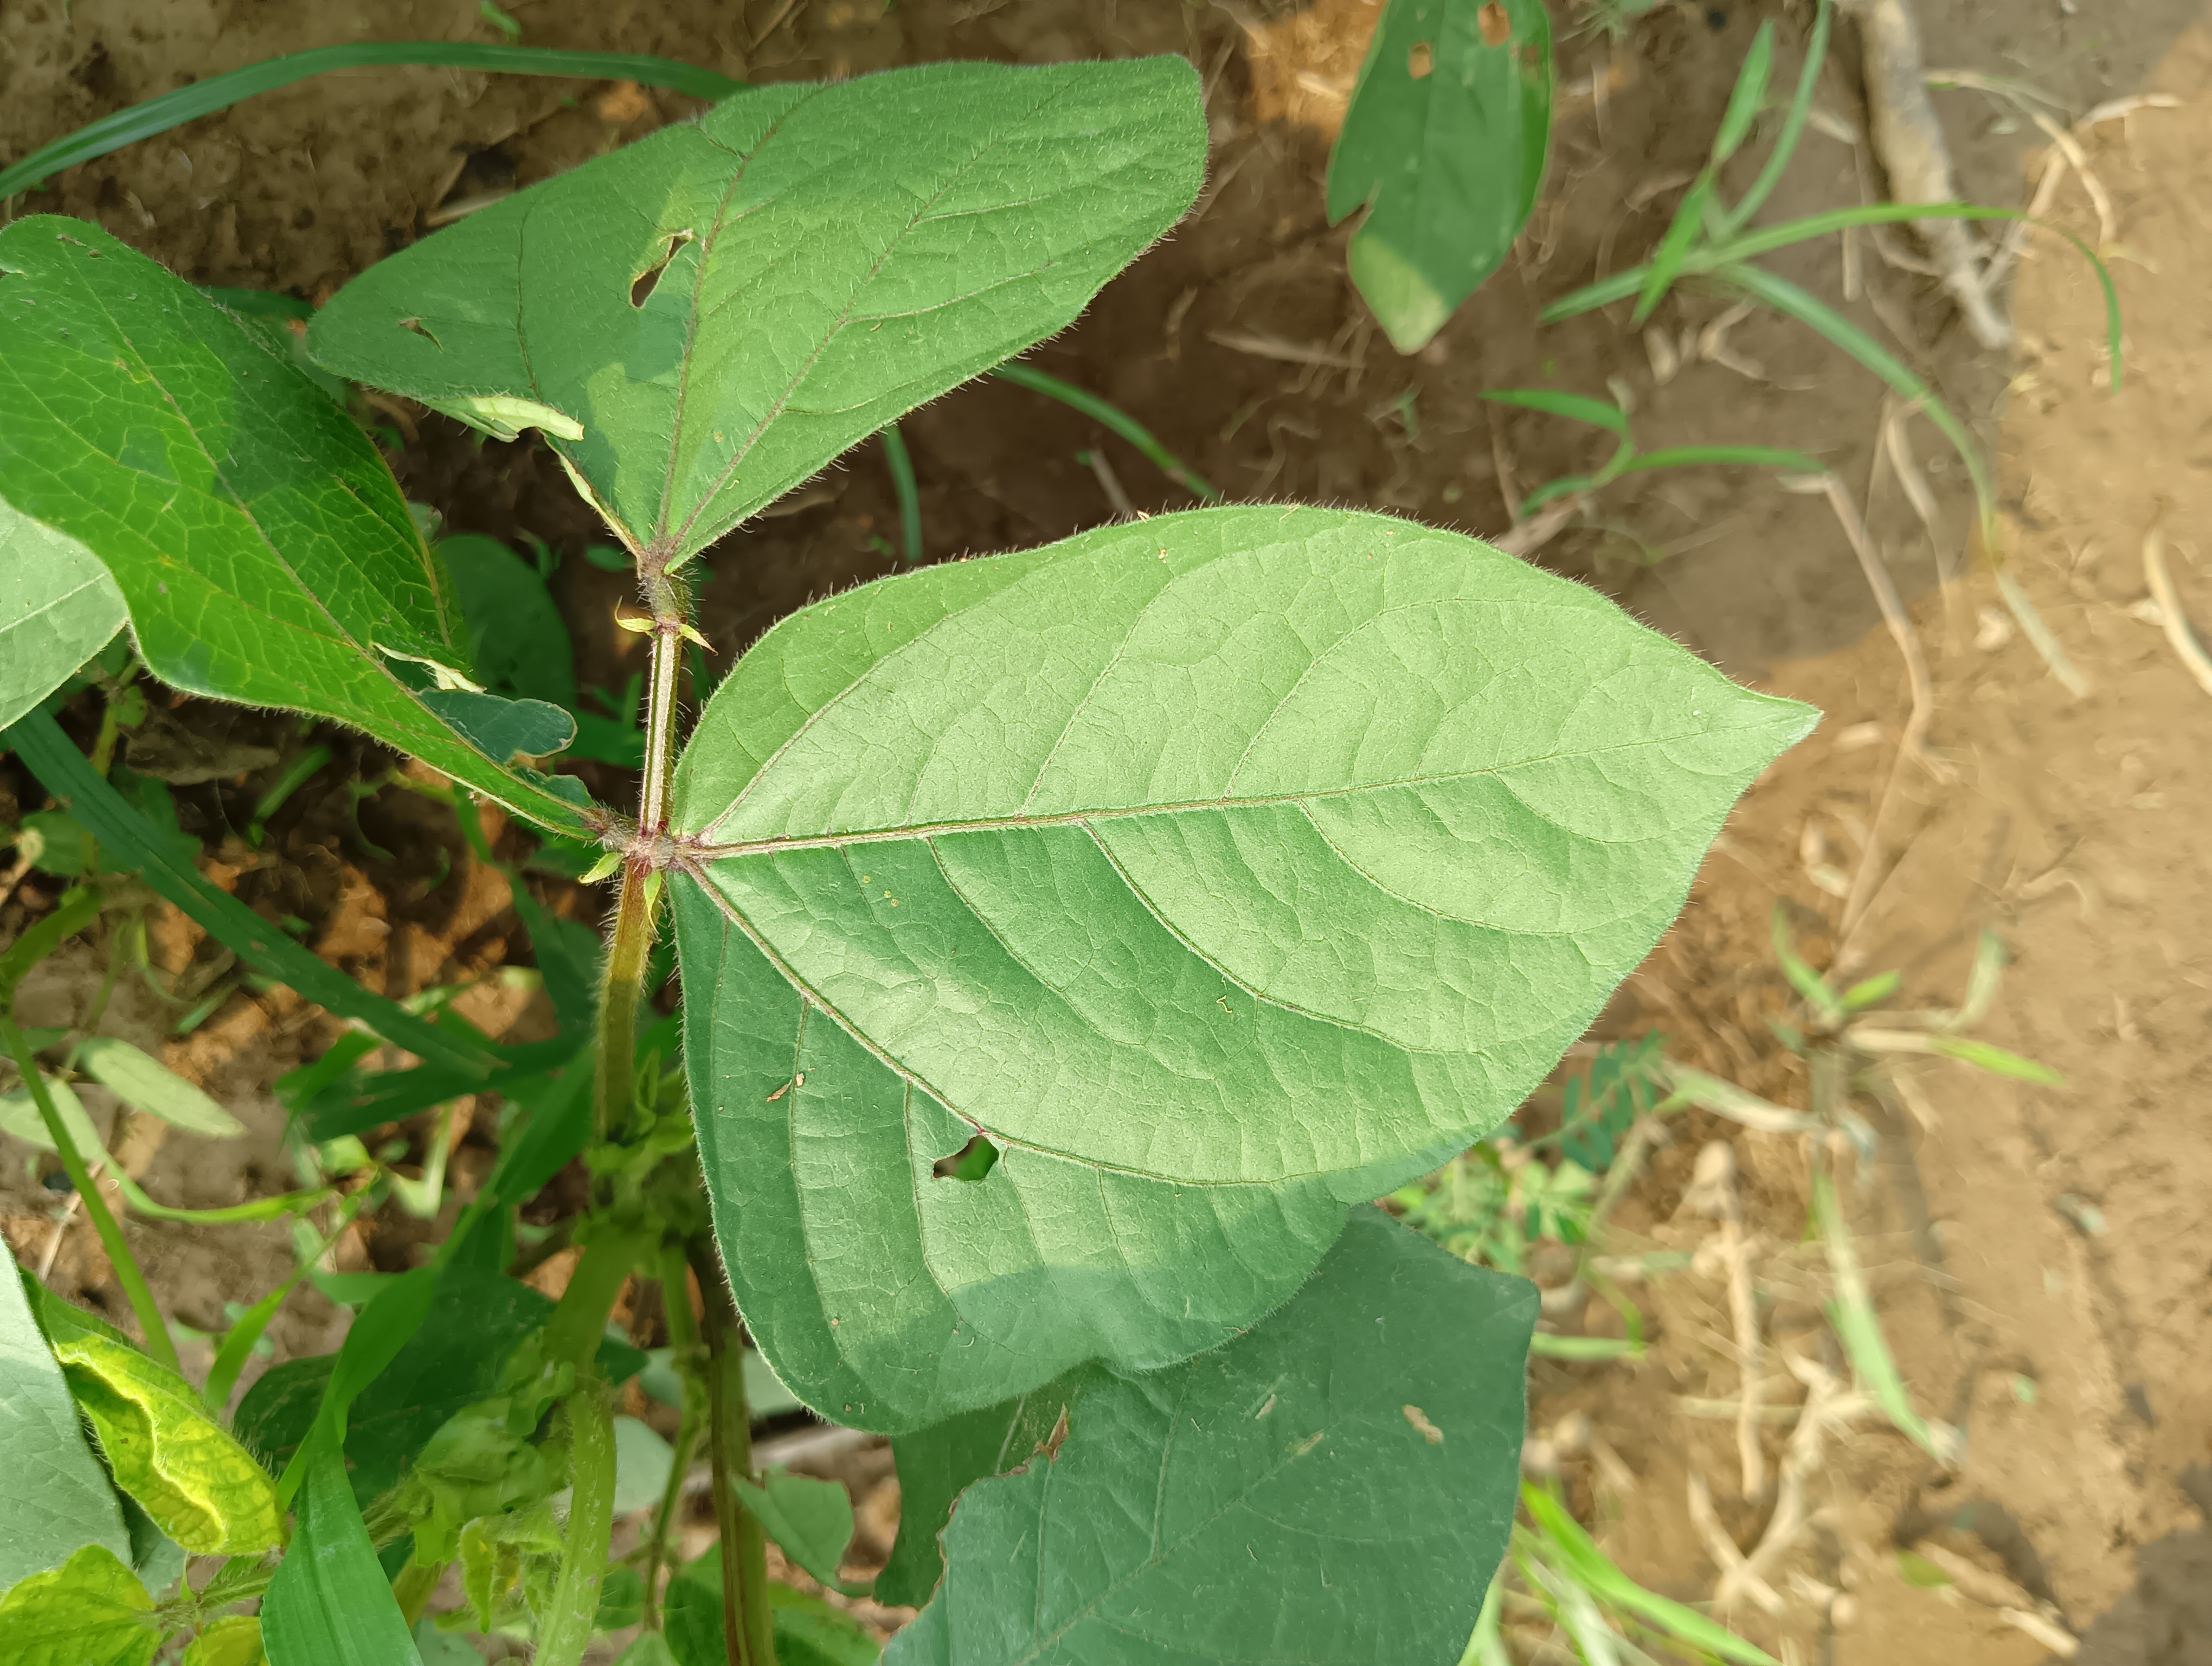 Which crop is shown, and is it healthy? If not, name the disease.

mungbean, healthy
